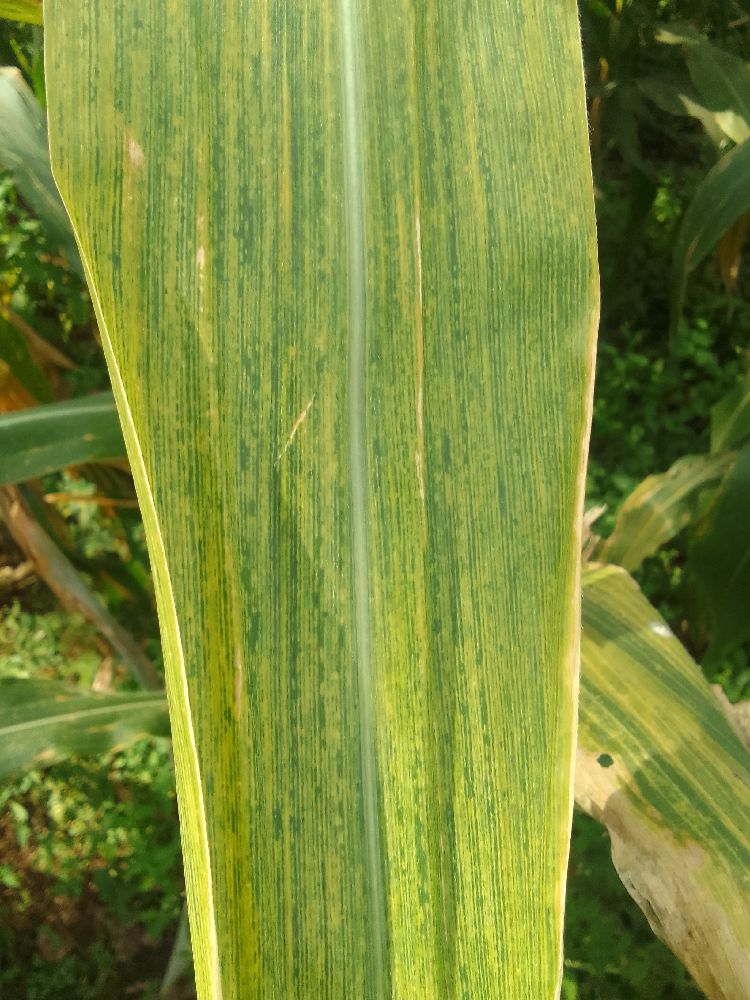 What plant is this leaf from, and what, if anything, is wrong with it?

maize, maize lethal necrosis
